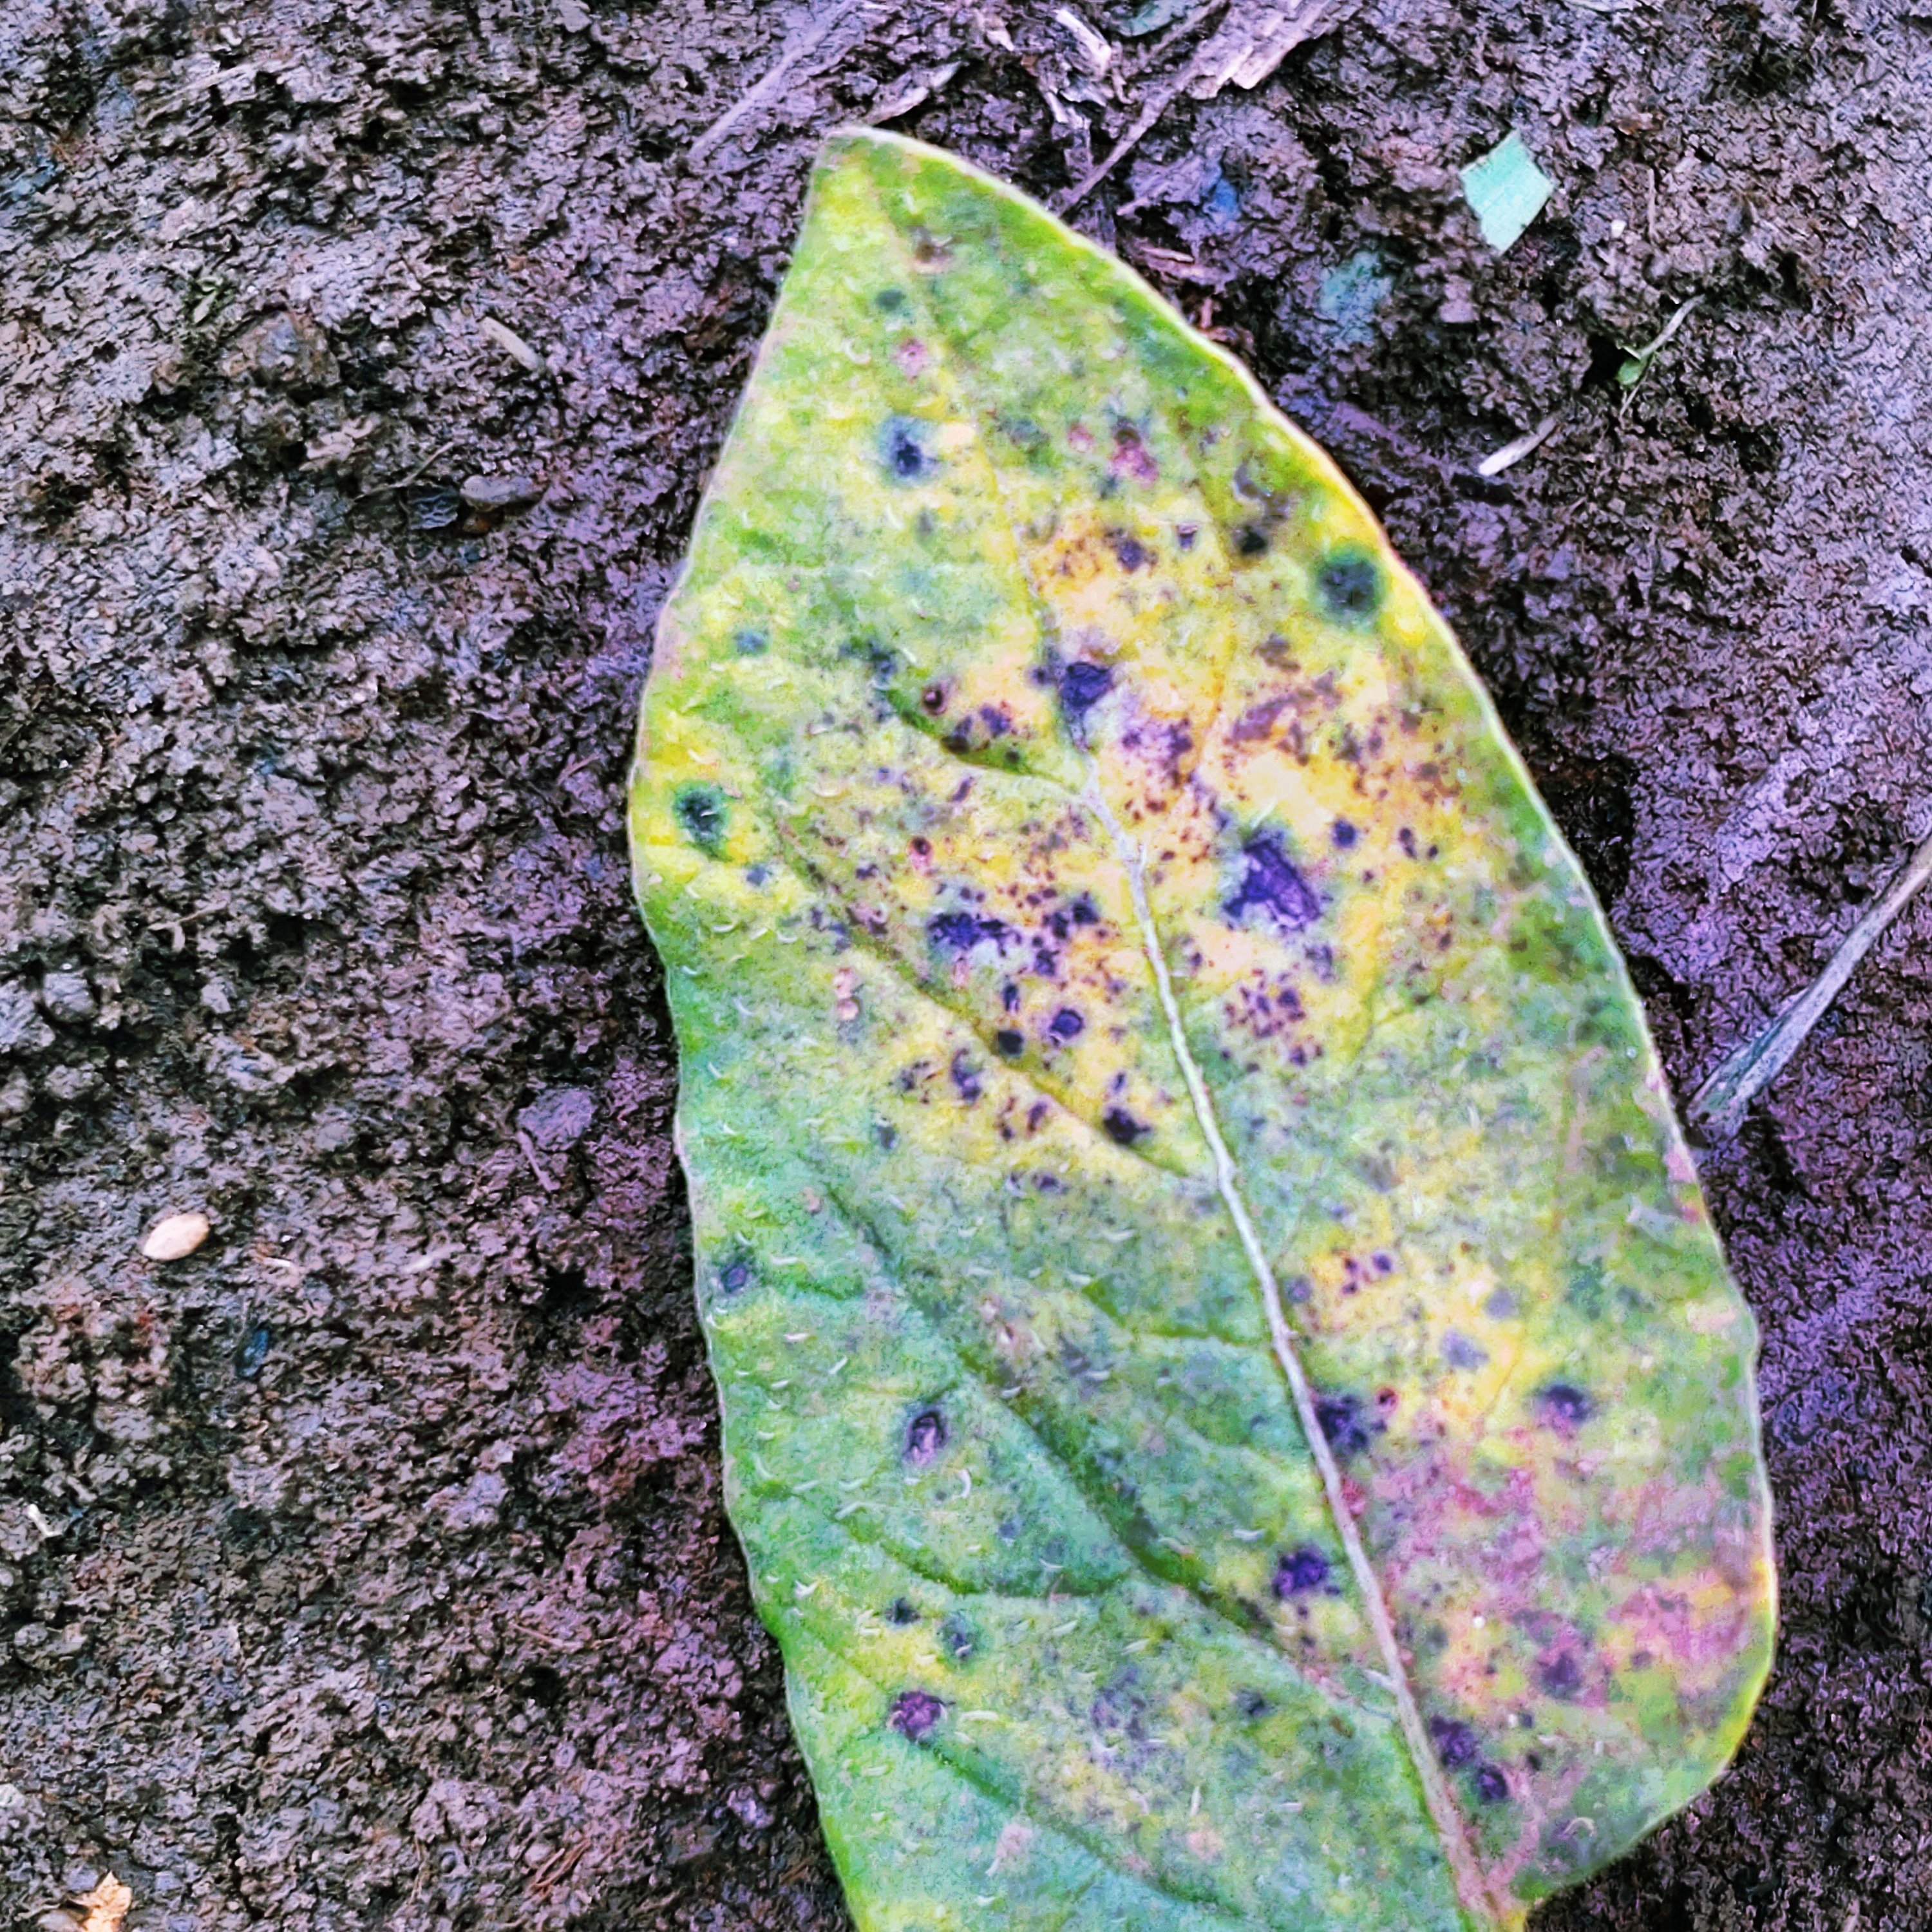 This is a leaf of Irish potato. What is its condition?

late blight
